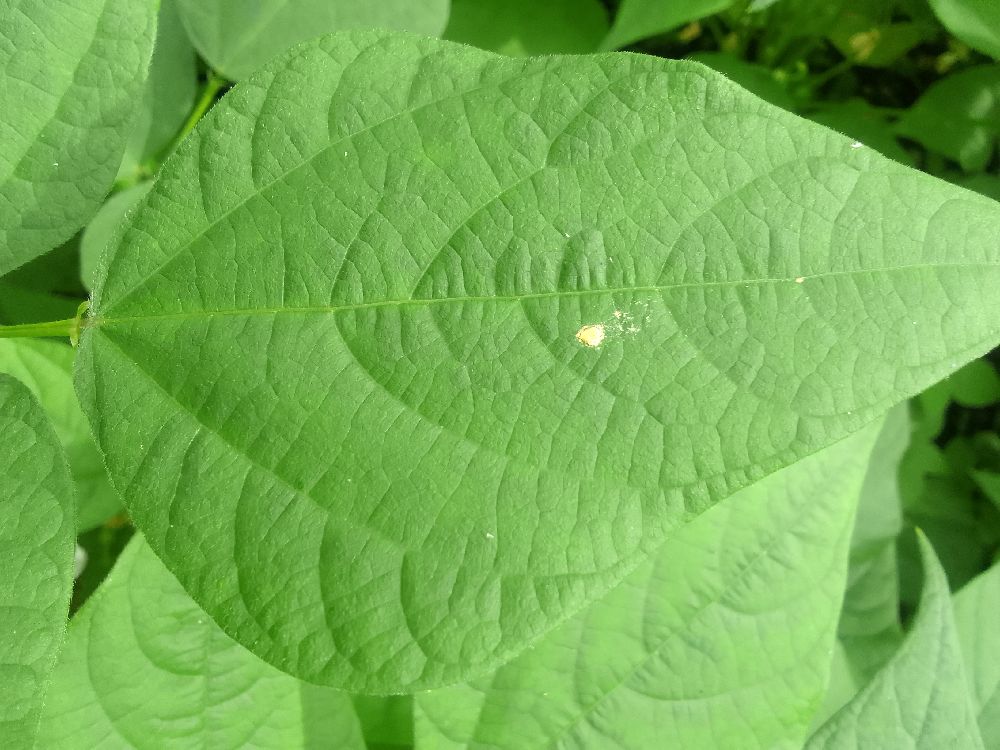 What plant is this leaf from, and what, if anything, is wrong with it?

common bean, healthy
